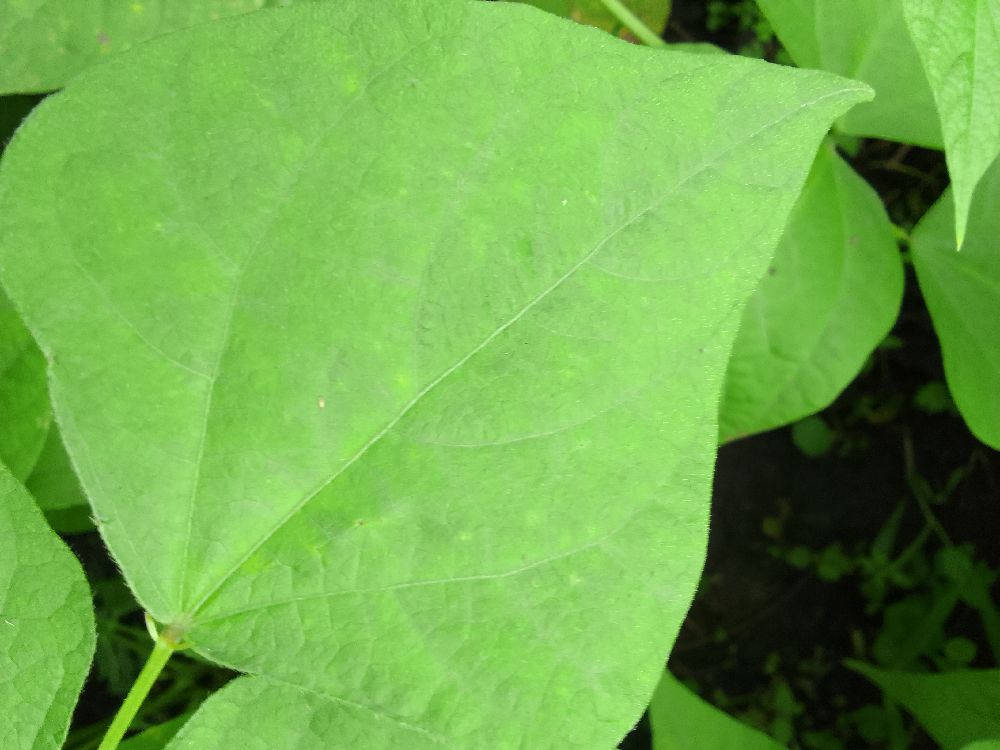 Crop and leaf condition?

common bean, healthy
